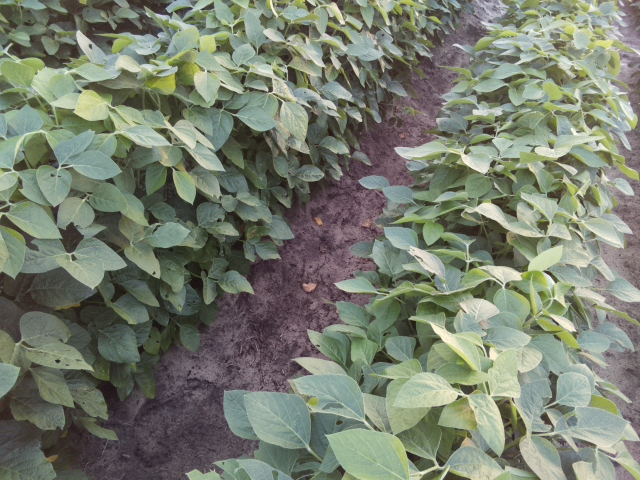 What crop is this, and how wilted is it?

soybean, leaves with no wilting
